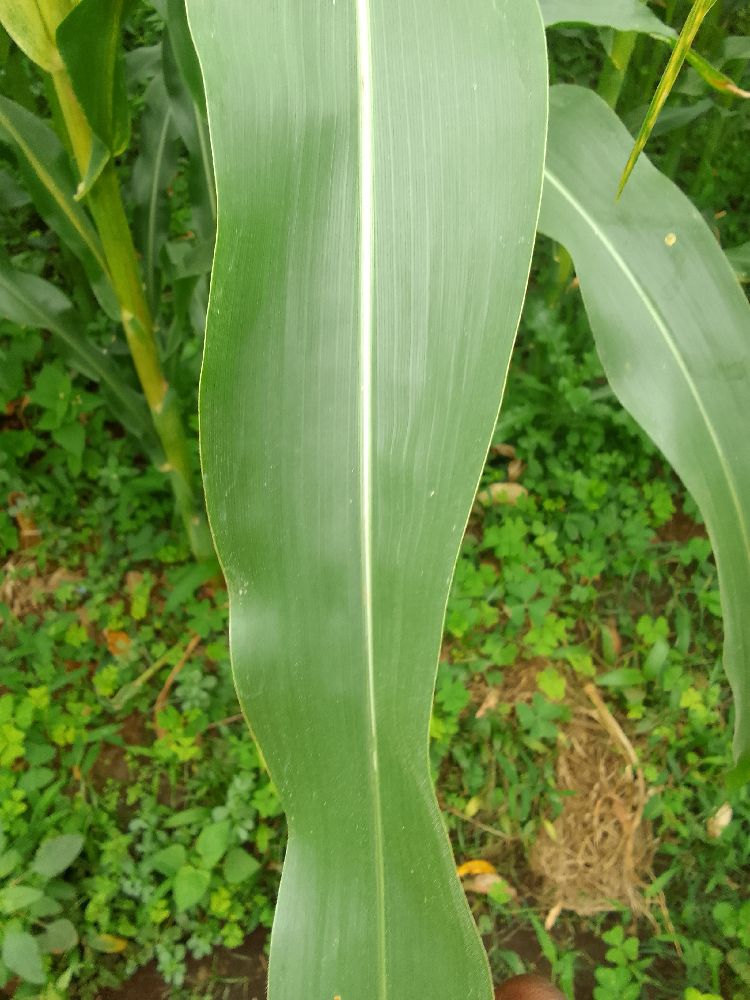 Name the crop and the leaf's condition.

maize, healthy
